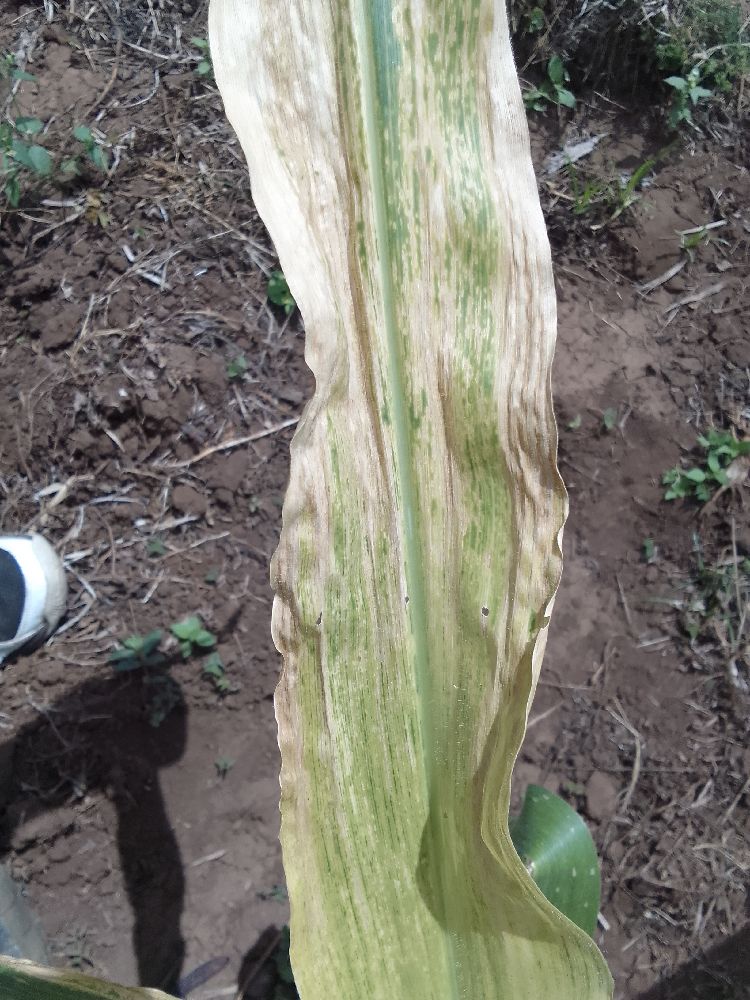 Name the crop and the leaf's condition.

maize, maize lethal necrosis
